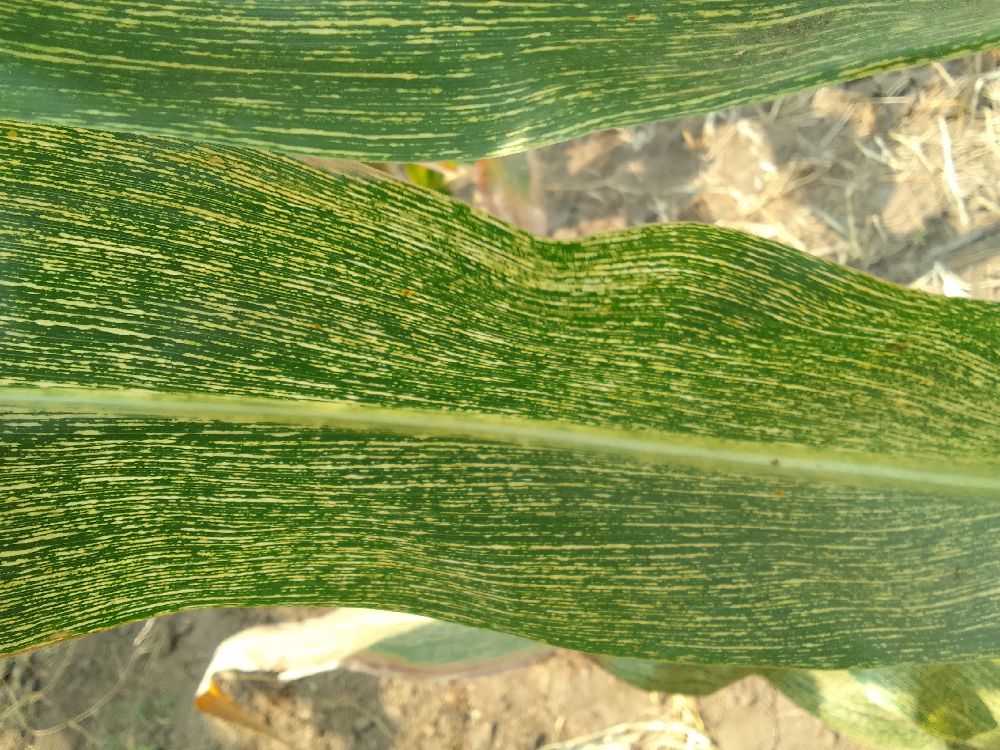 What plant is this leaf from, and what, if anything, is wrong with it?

maize, maize streak virus
